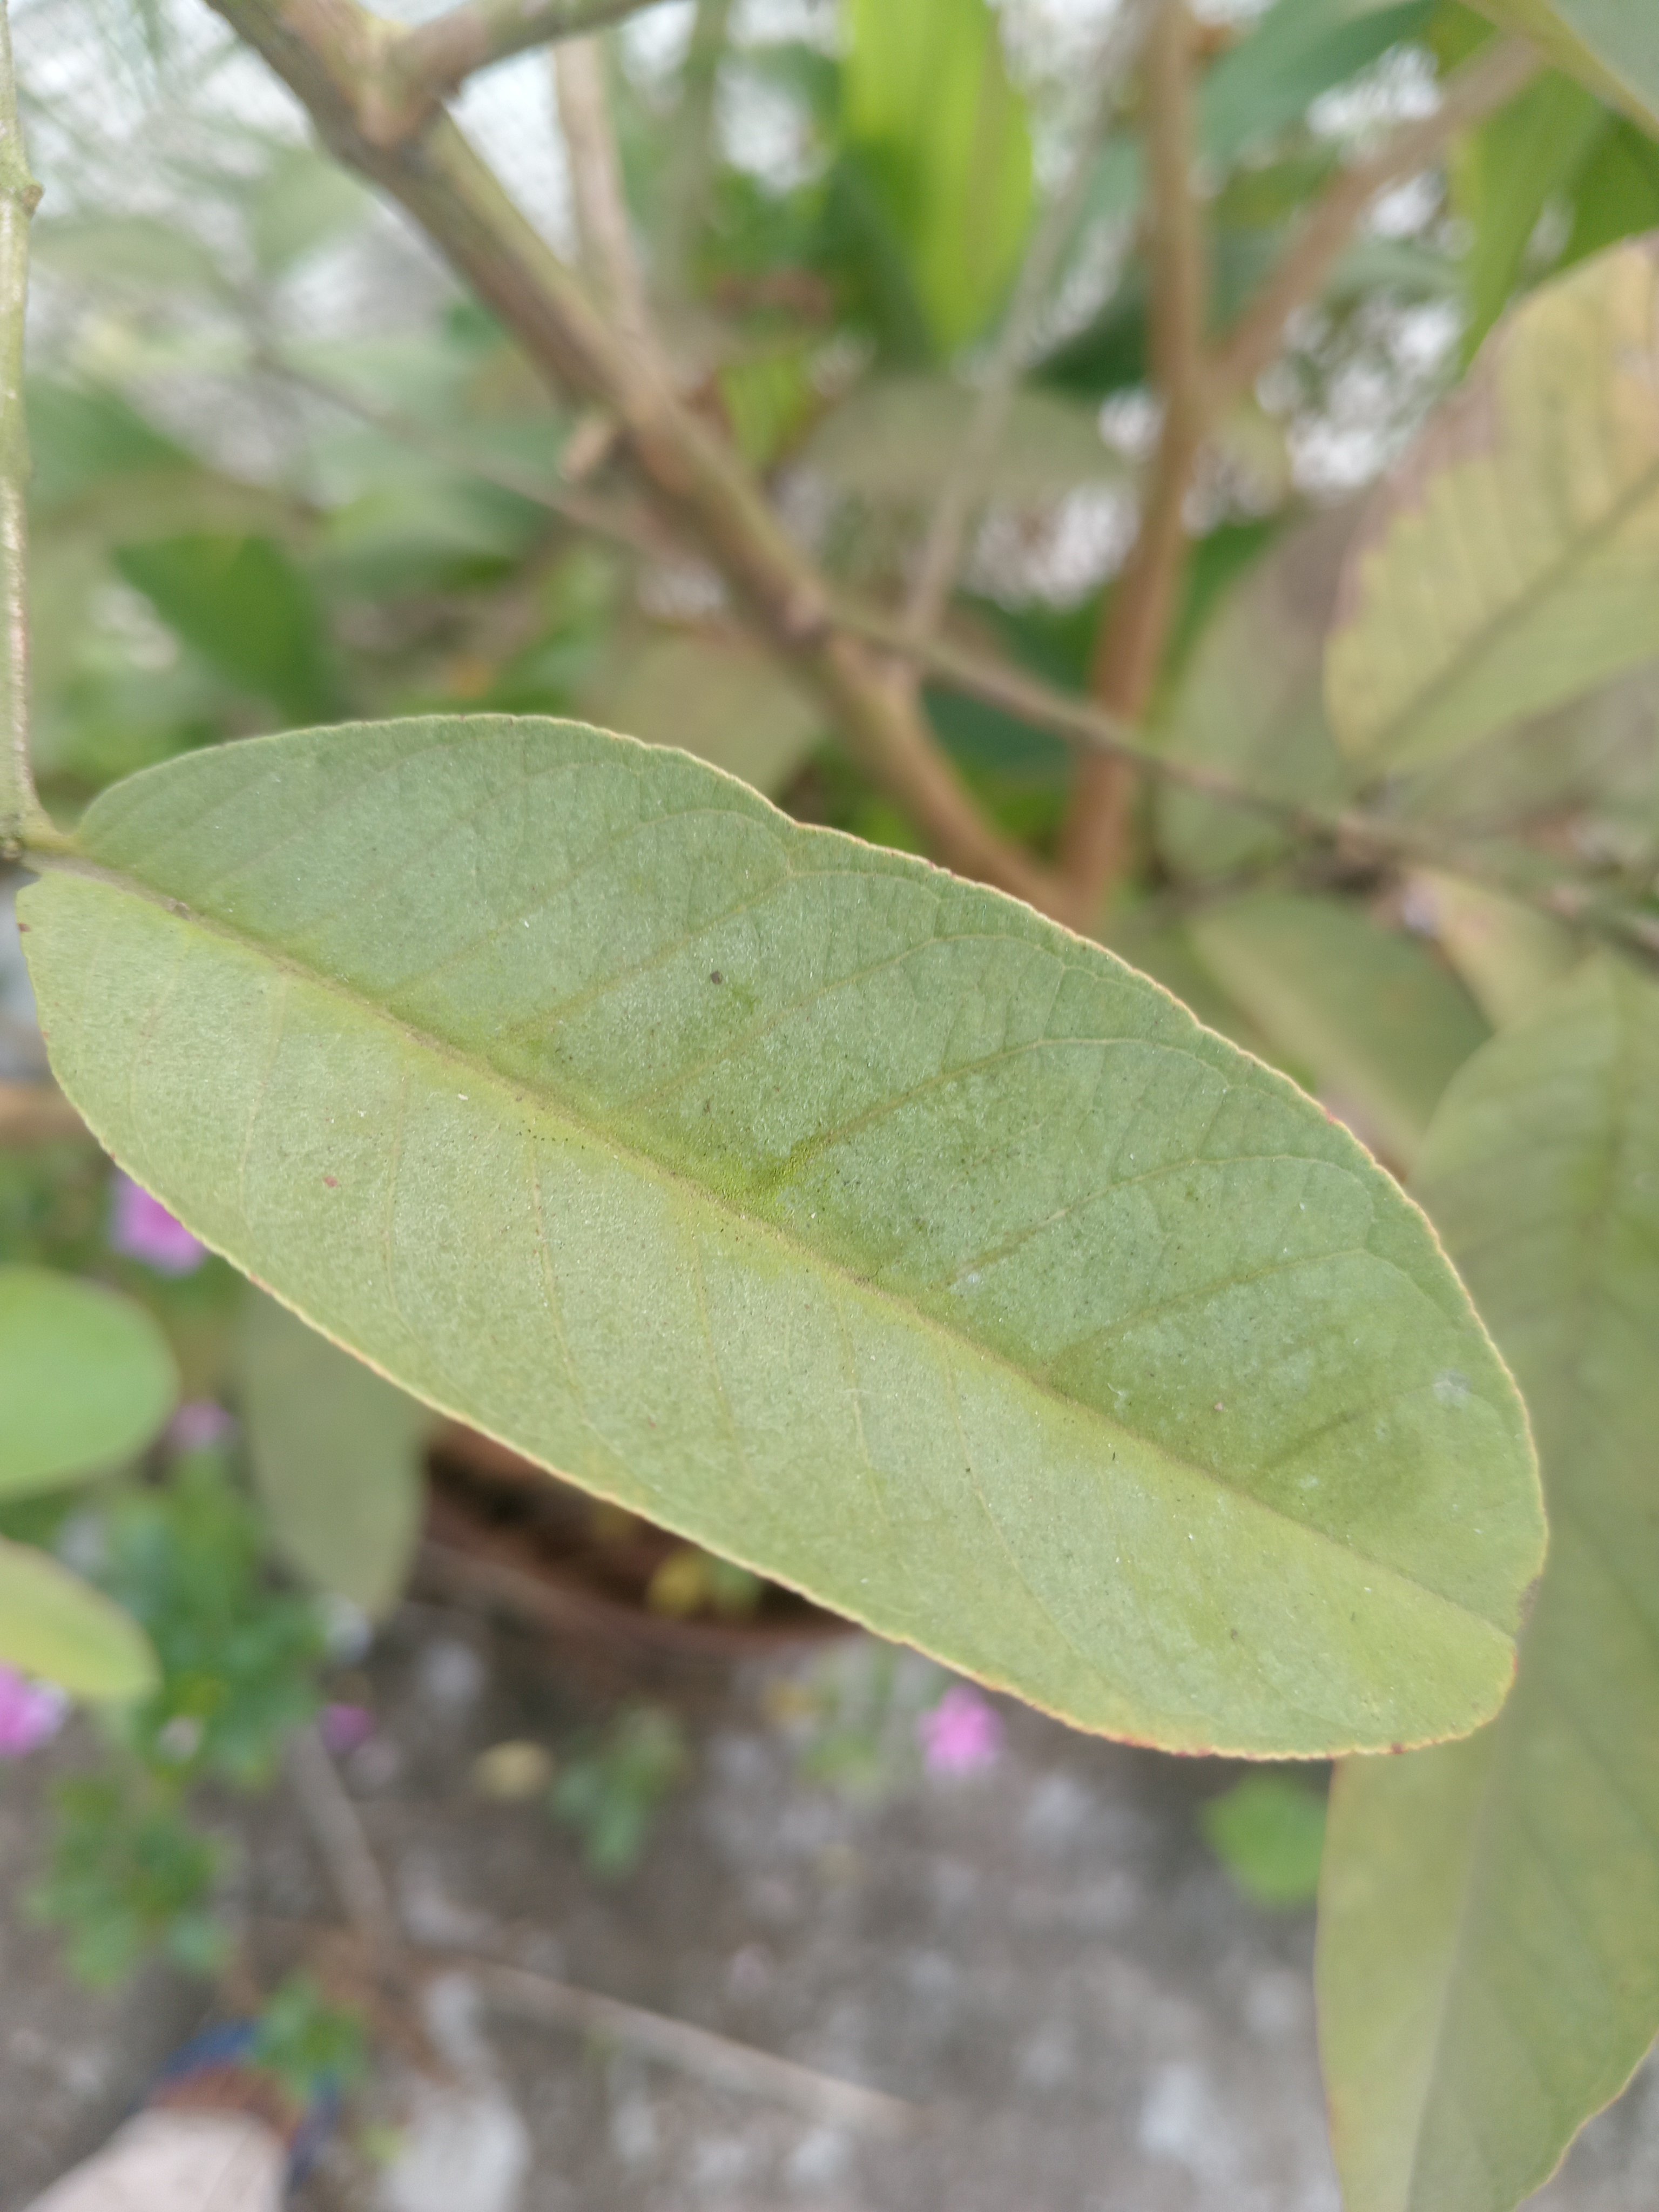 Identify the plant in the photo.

guava
